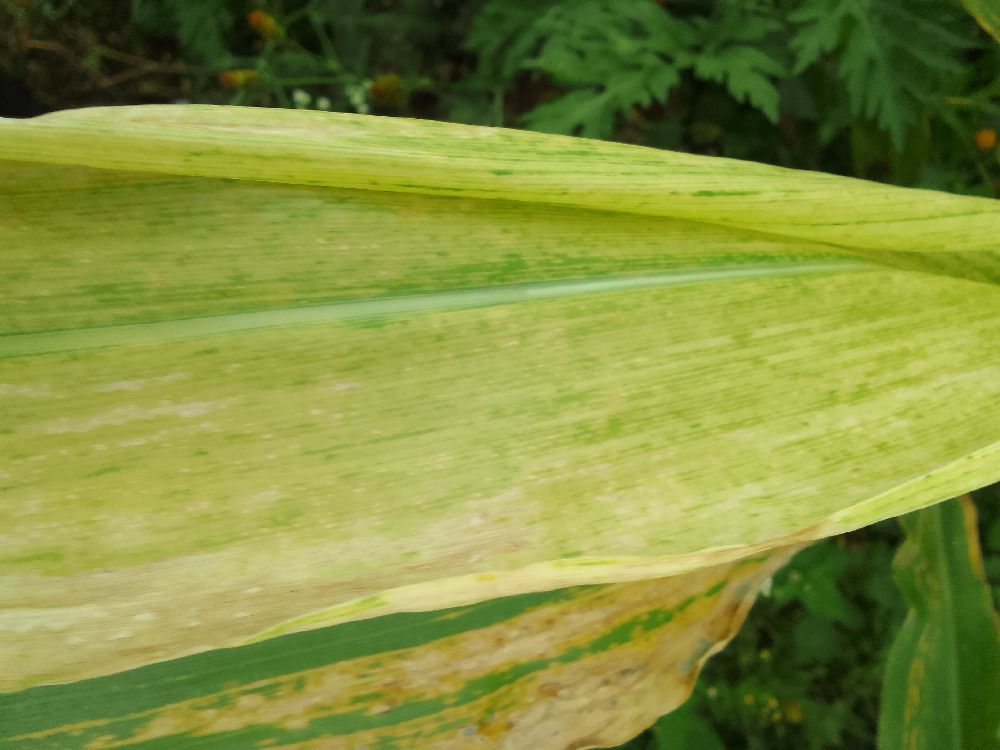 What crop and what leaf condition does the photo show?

maize, maize lethal necrosis
